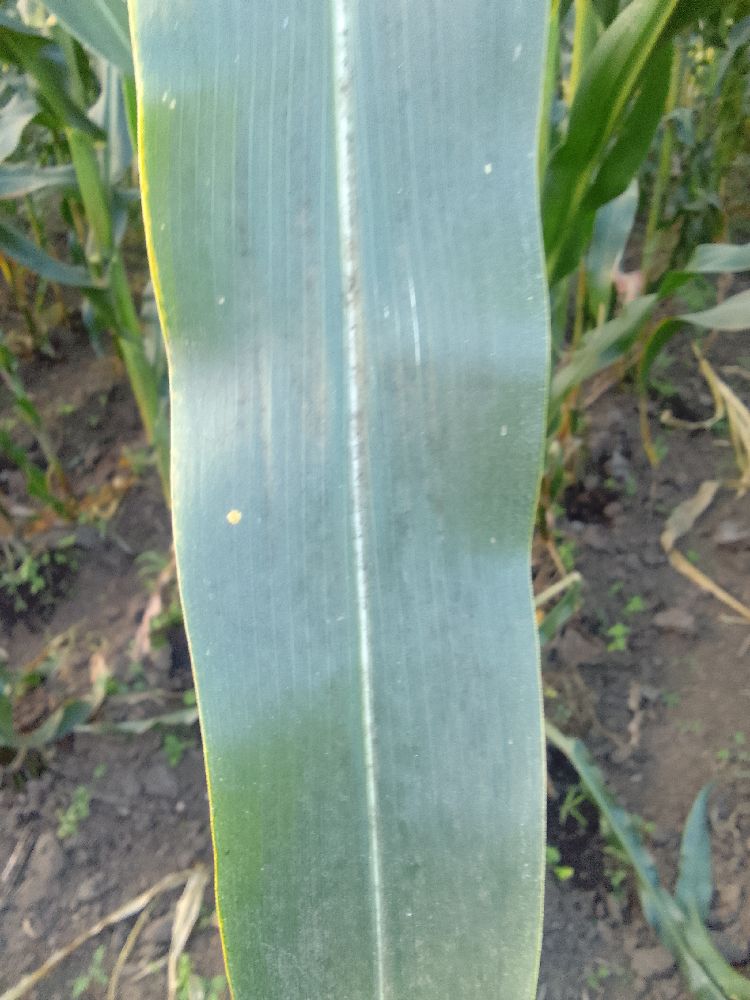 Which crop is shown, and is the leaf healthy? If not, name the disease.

maize, healthy
